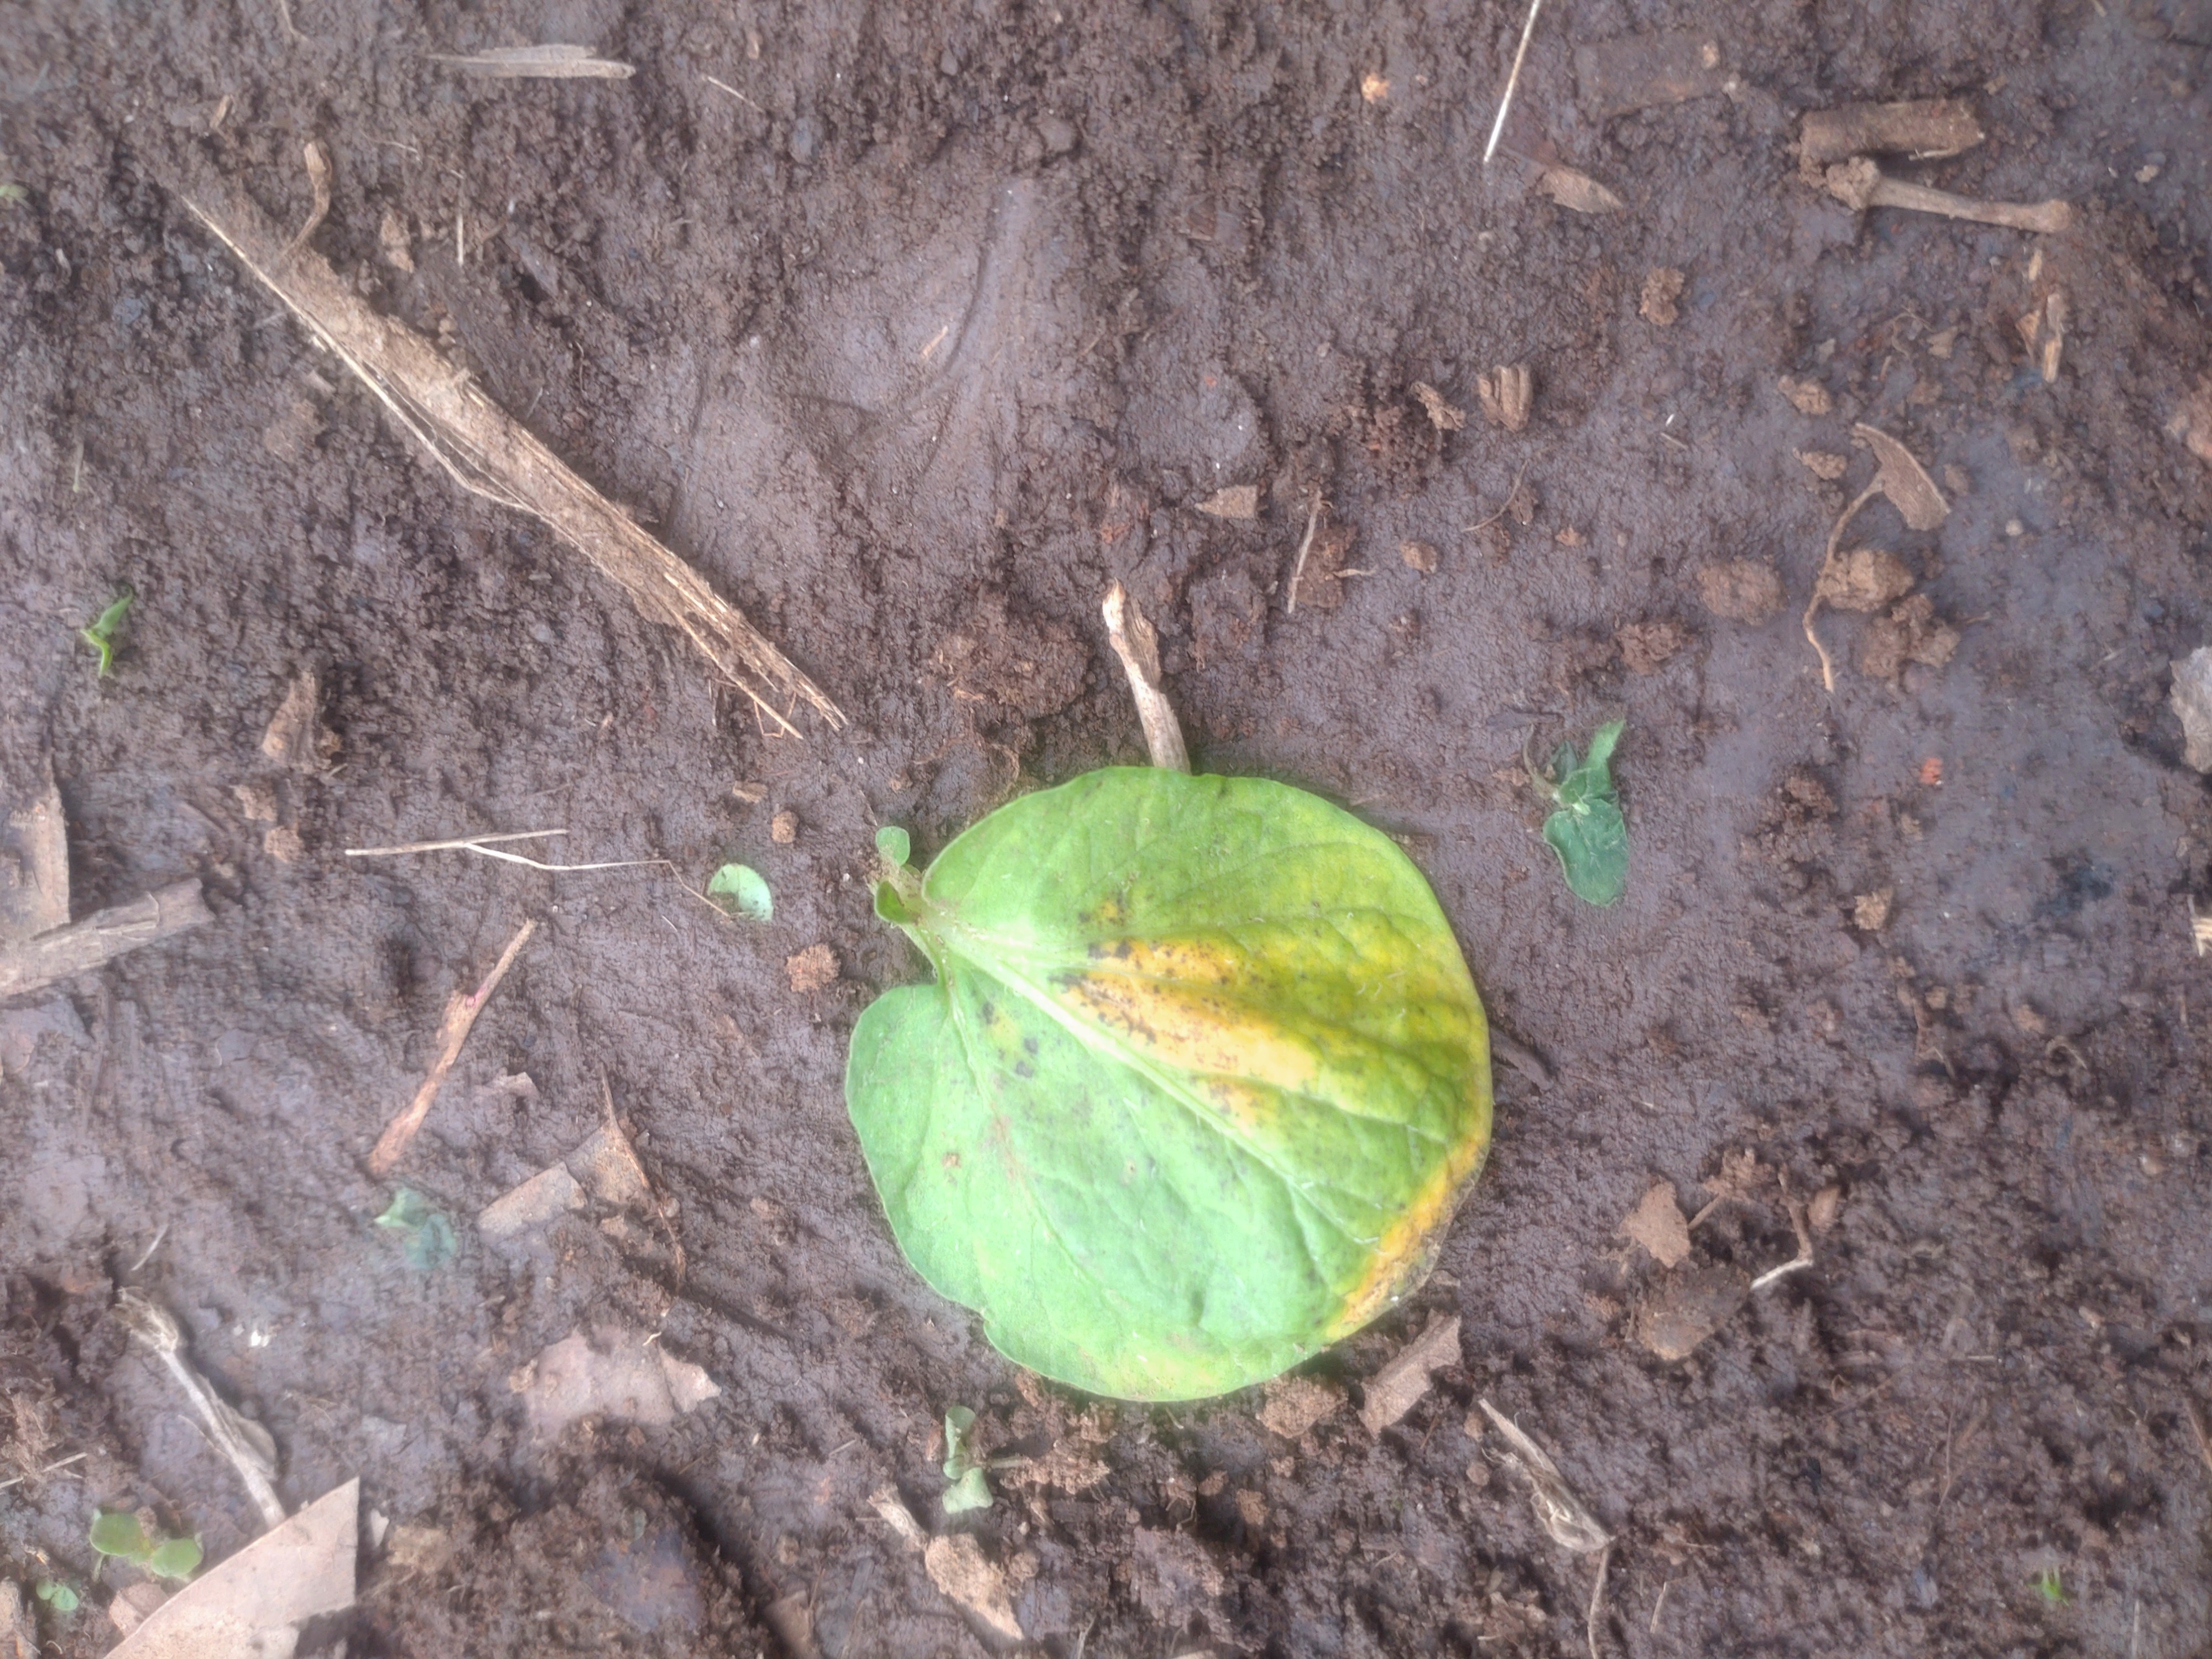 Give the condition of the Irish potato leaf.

late blight
